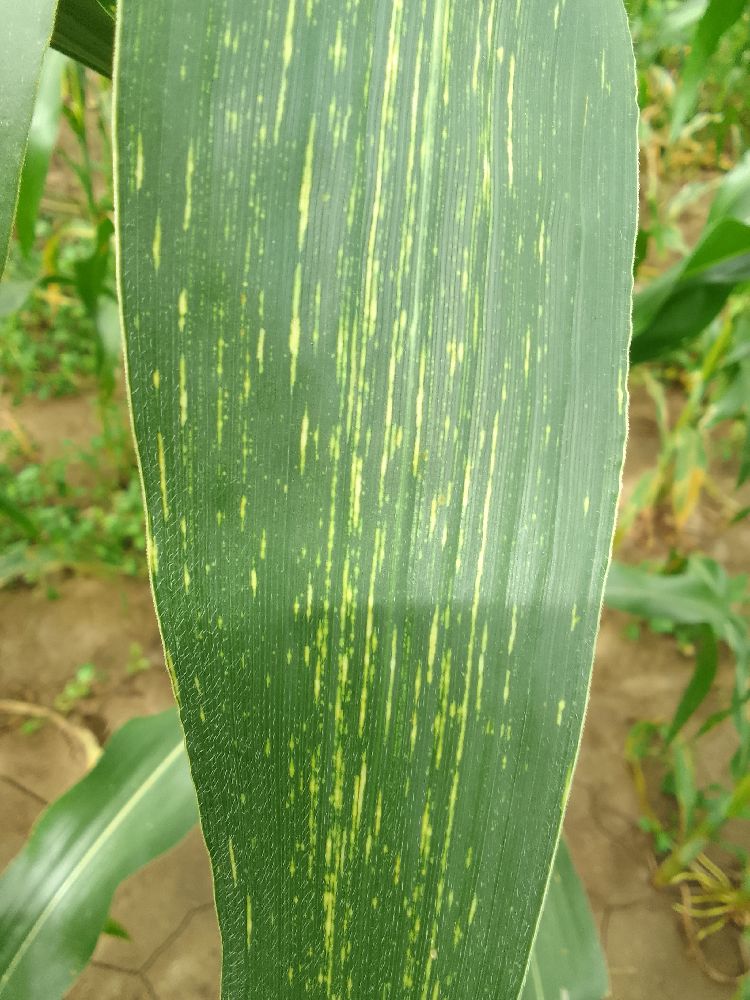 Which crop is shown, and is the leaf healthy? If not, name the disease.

maize, maize streak virus
